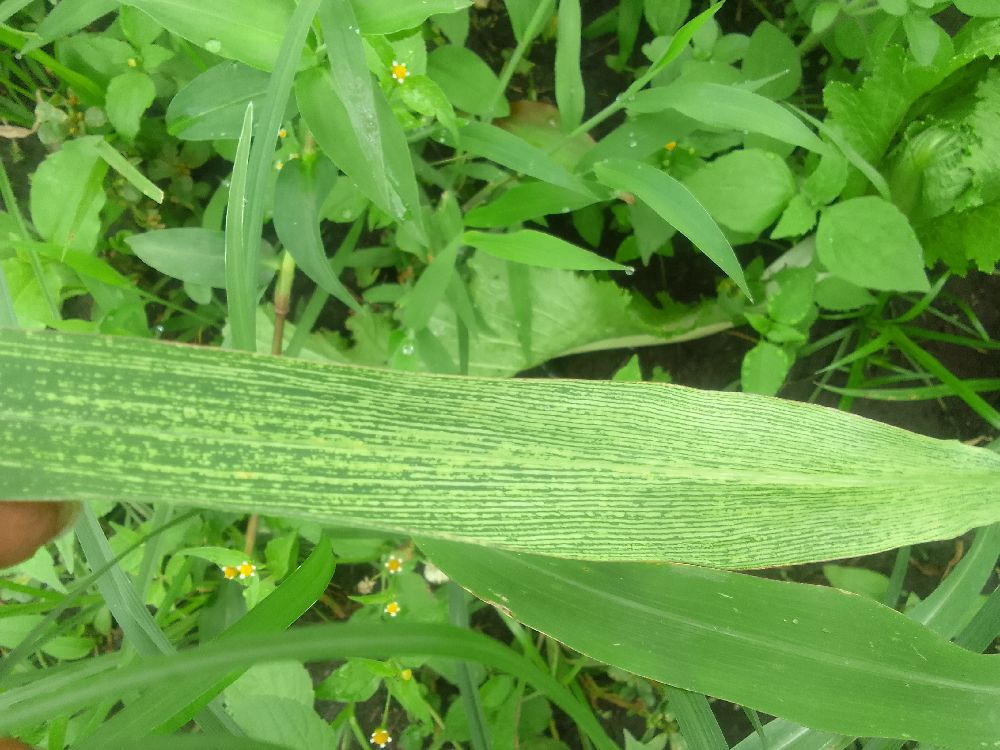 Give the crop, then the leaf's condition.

maize, maize streak virus
